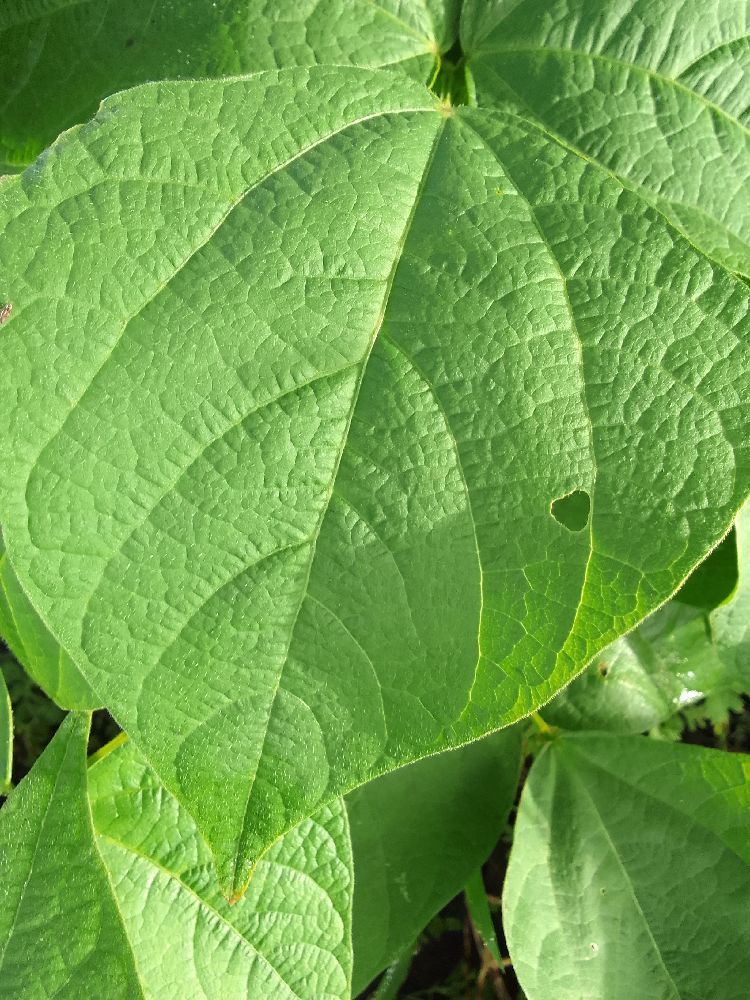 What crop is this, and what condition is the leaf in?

common bean, healthy
